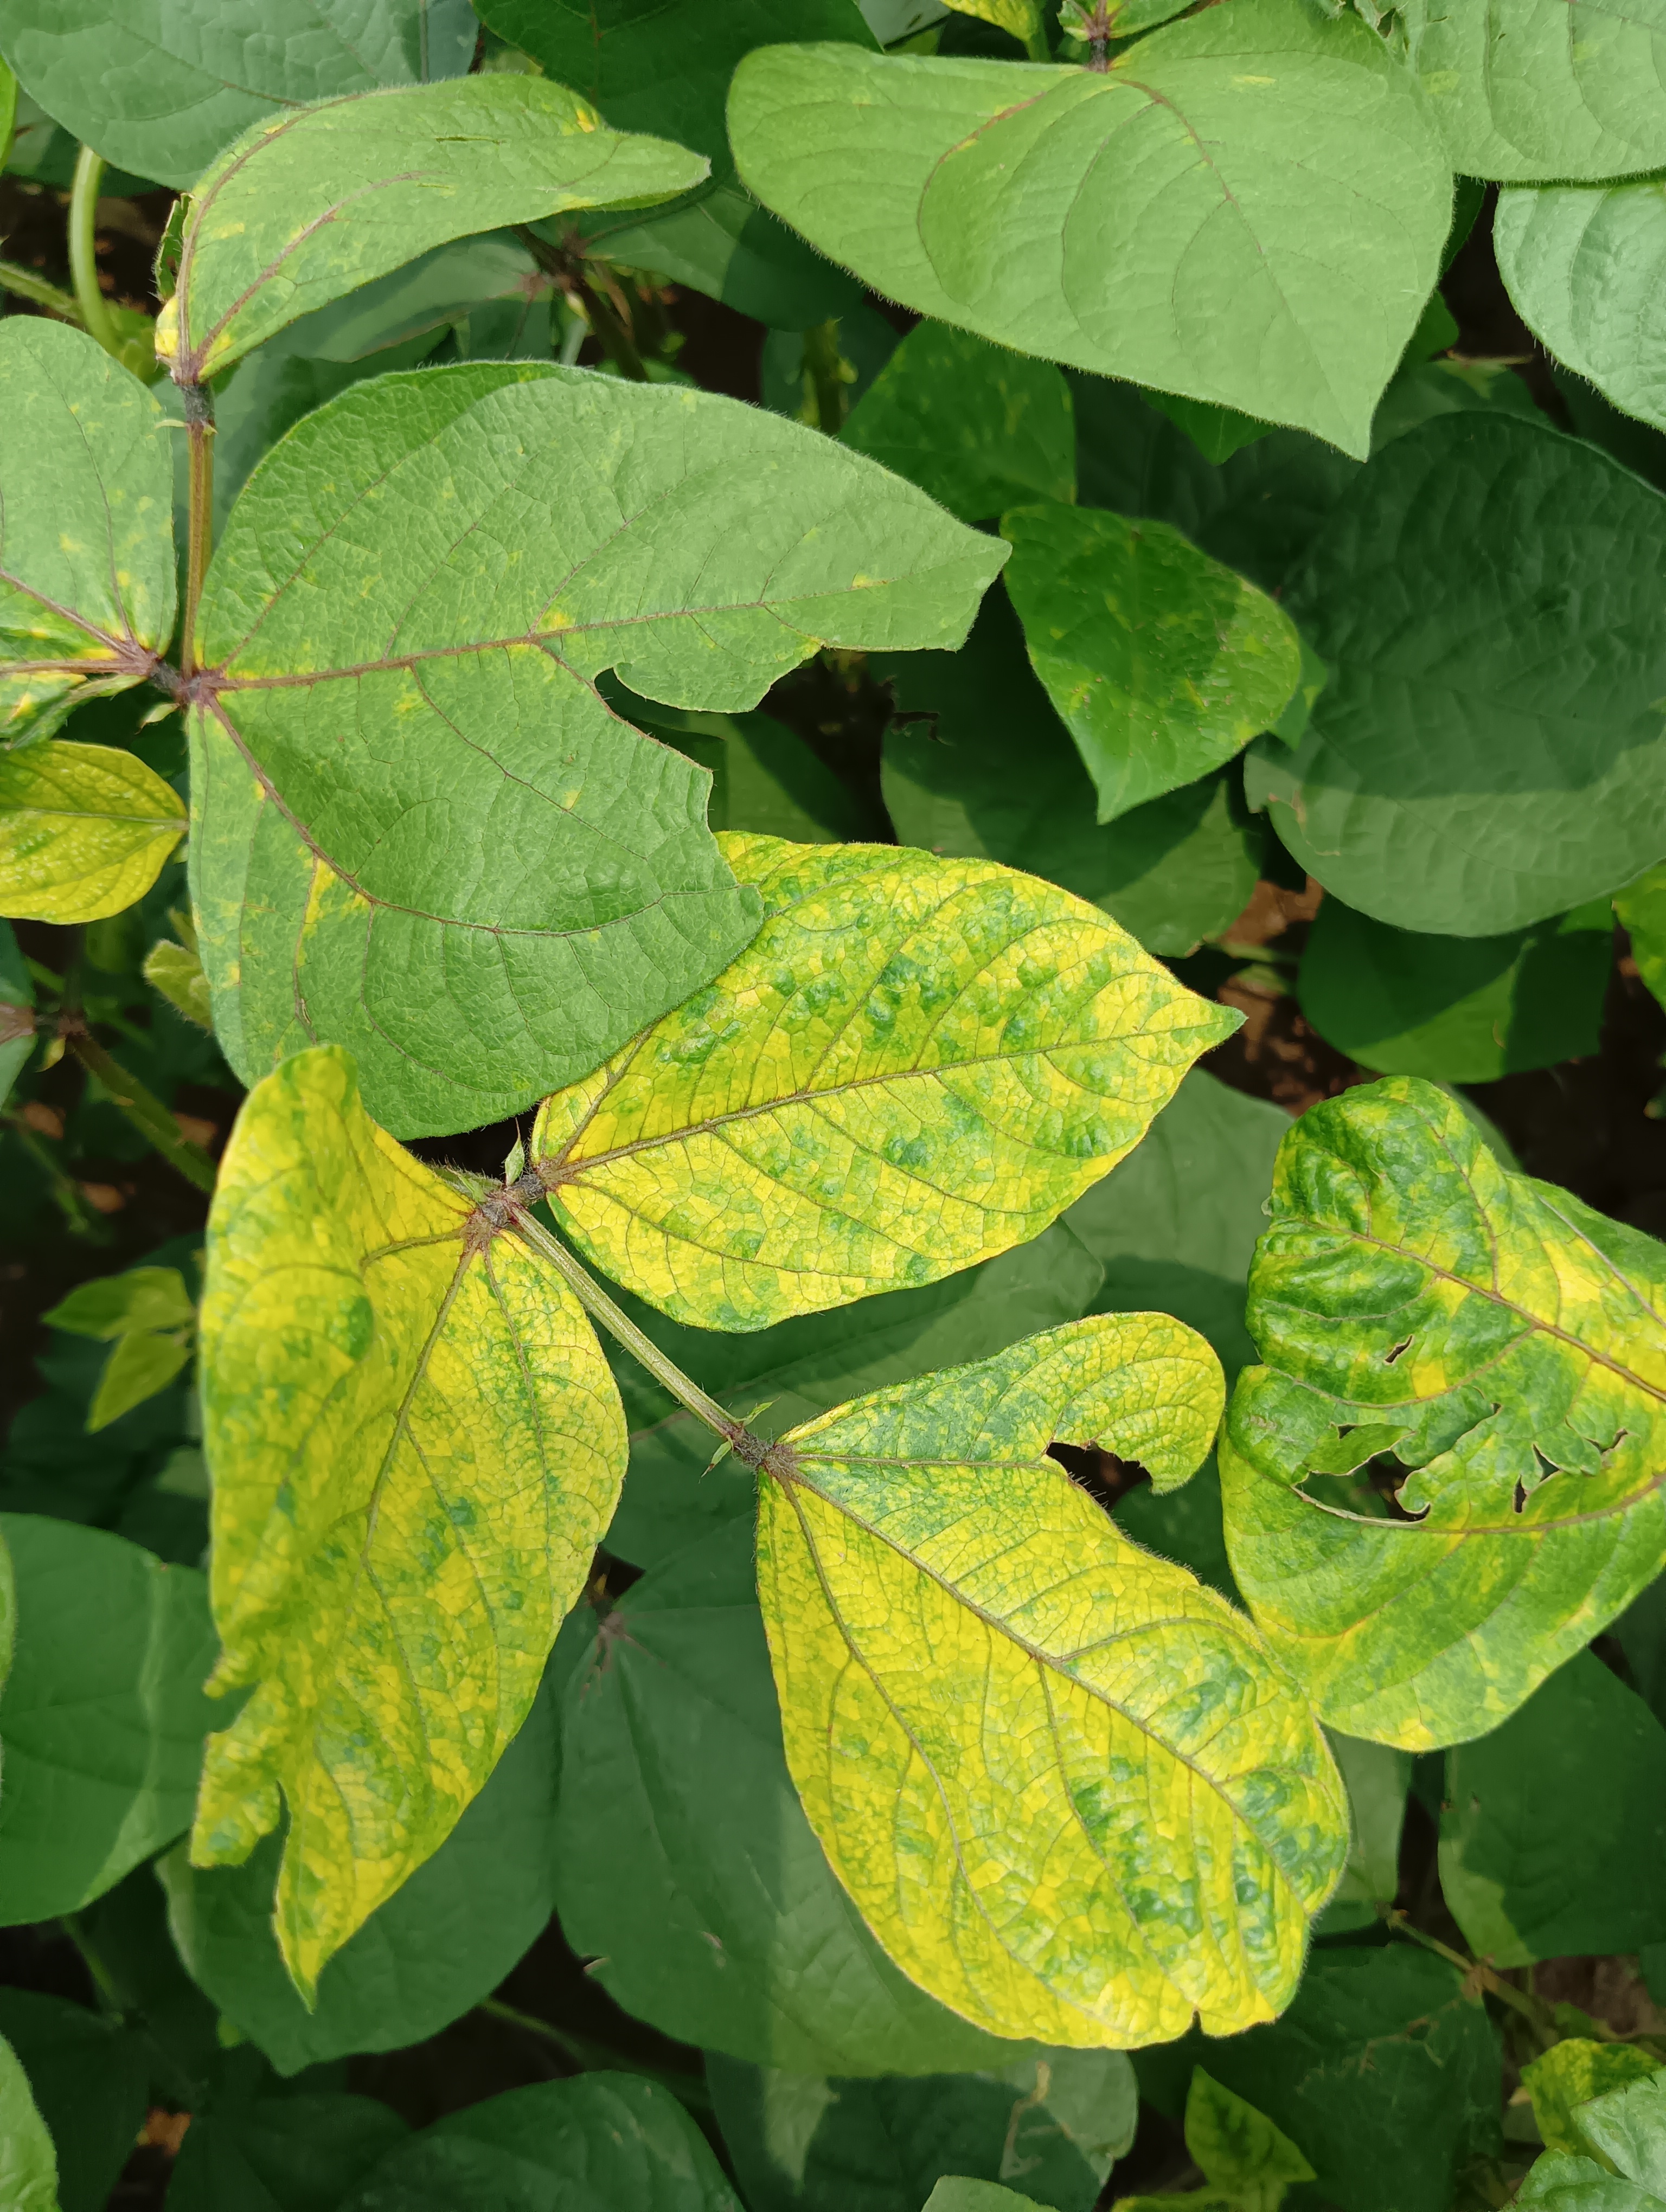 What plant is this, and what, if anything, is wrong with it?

mungbean, yellow mosaic
